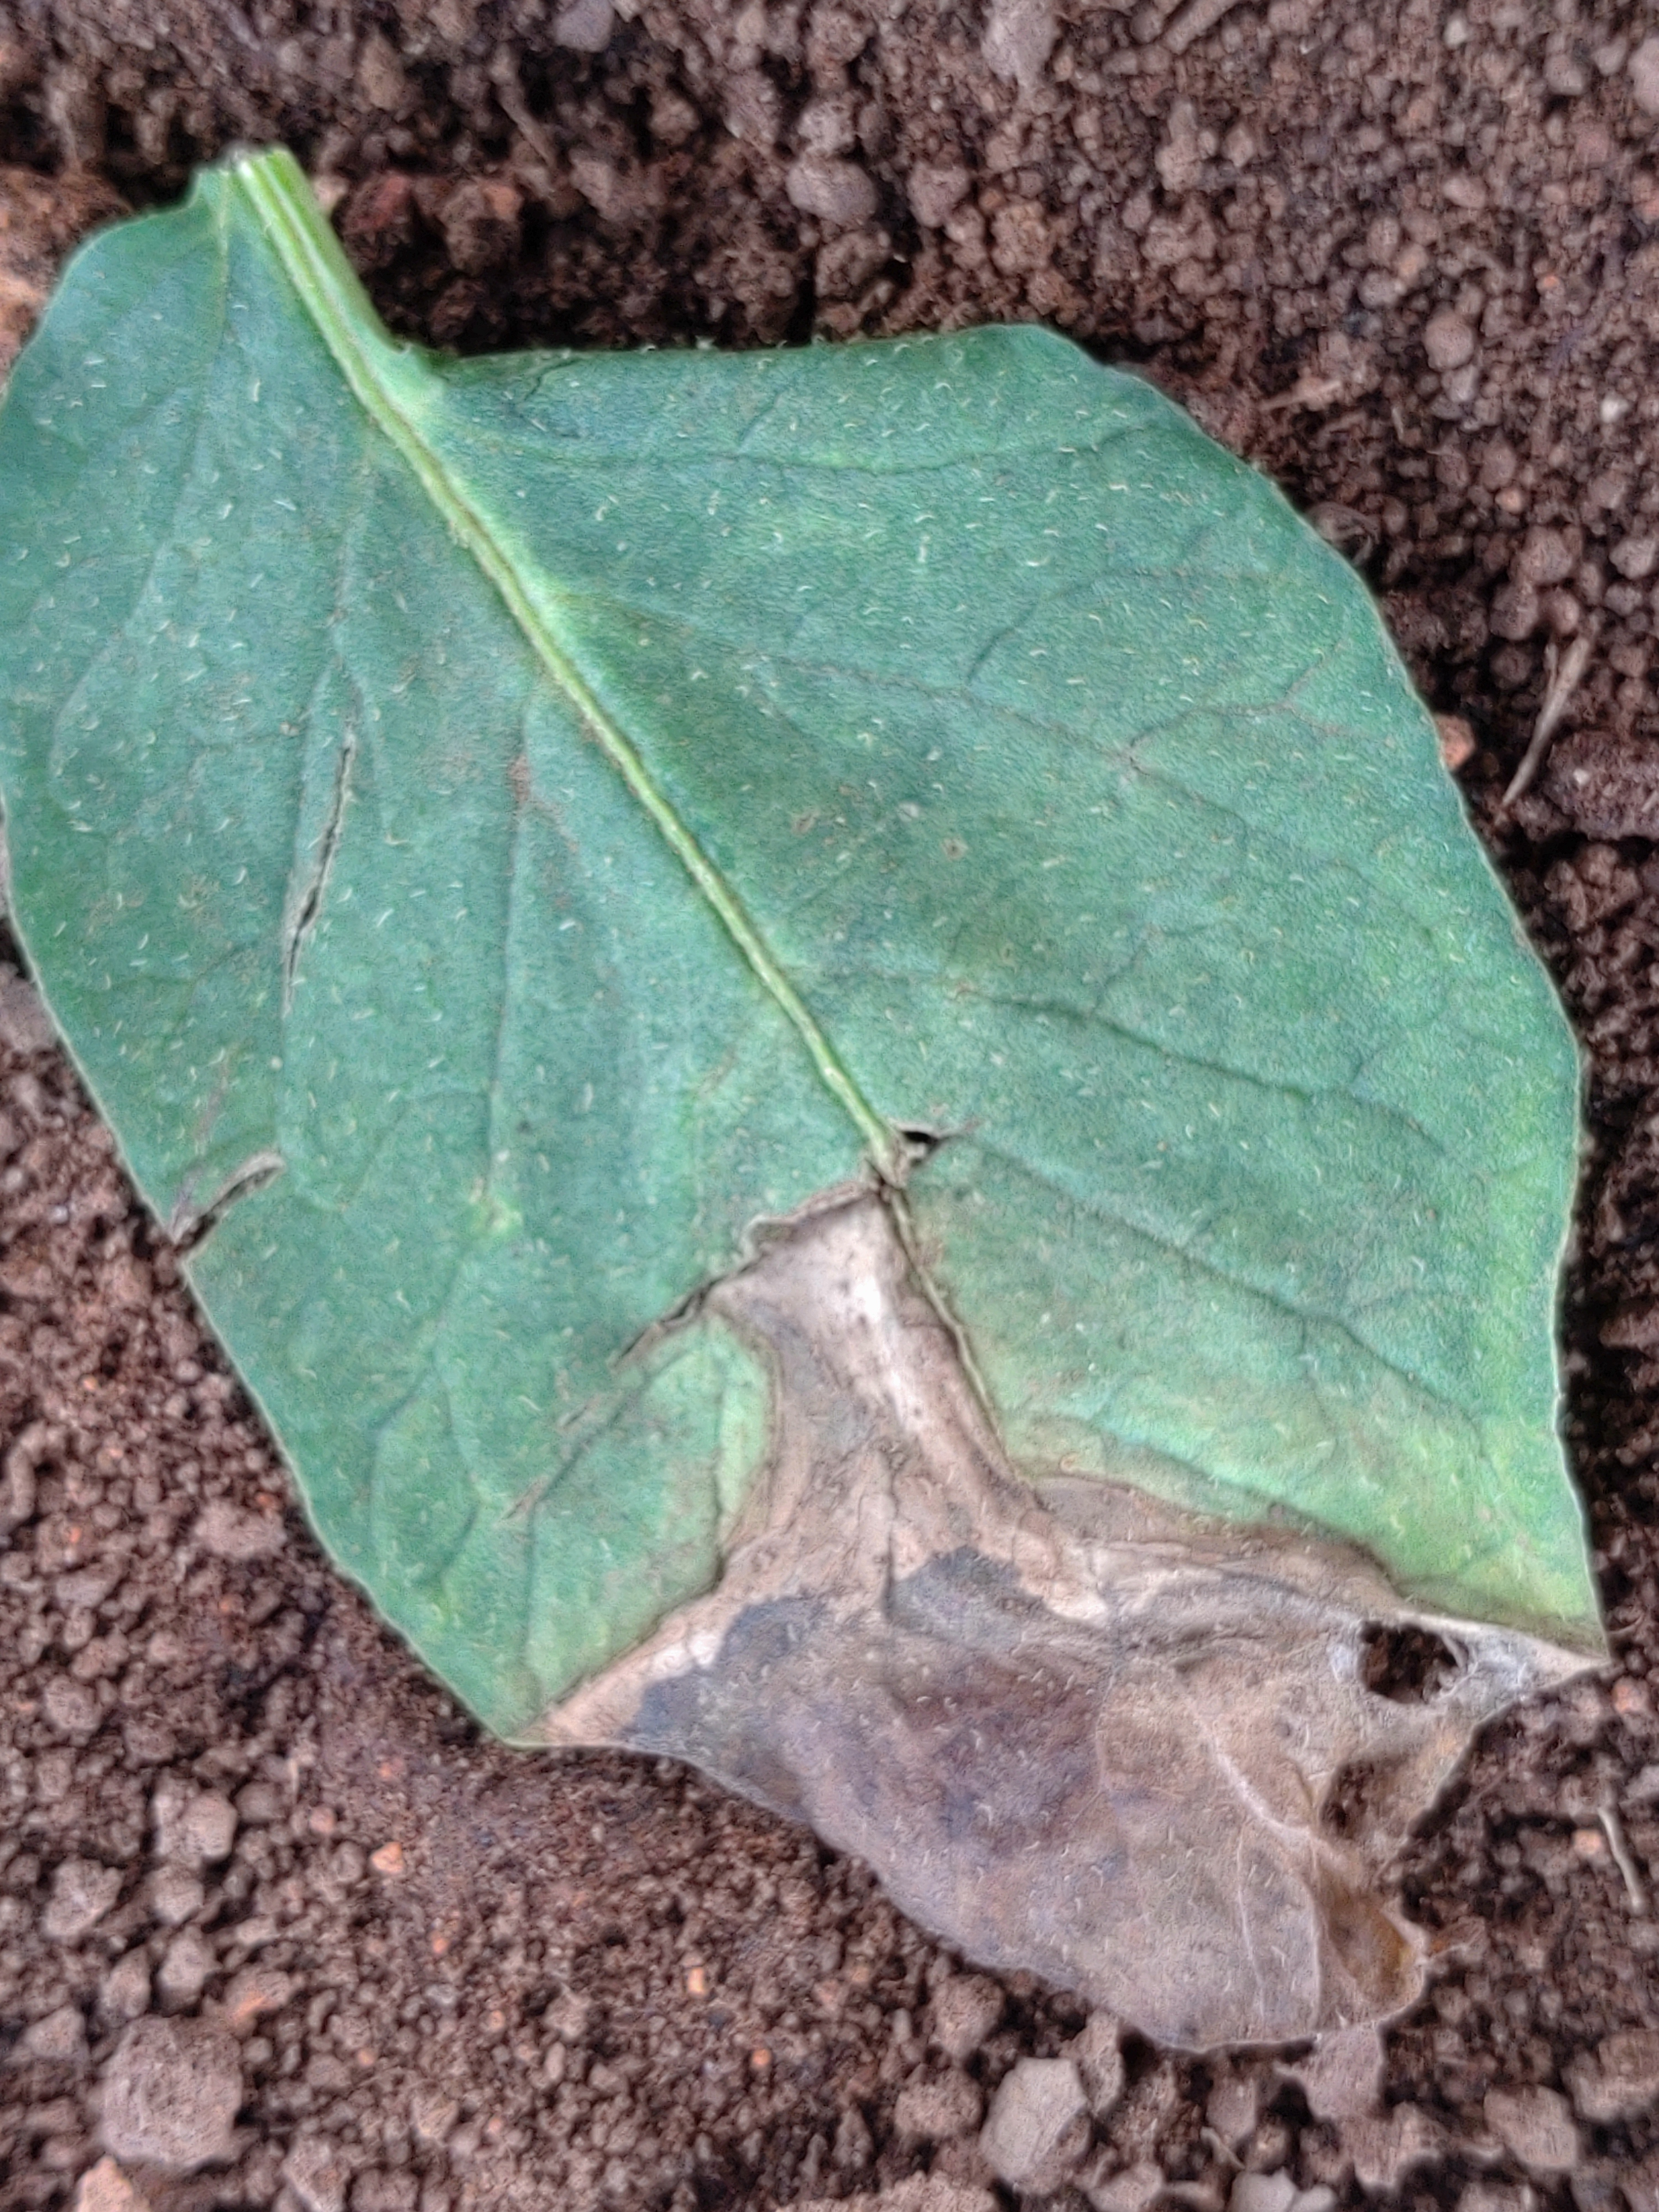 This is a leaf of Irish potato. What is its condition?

early blight
